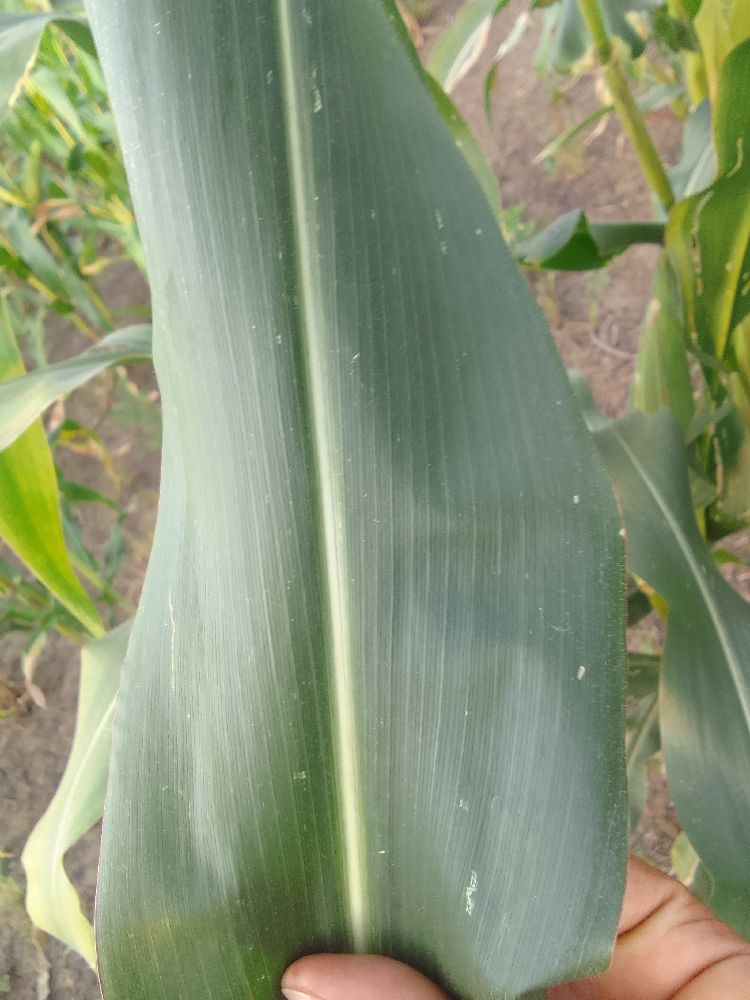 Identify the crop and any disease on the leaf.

maize, healthy
